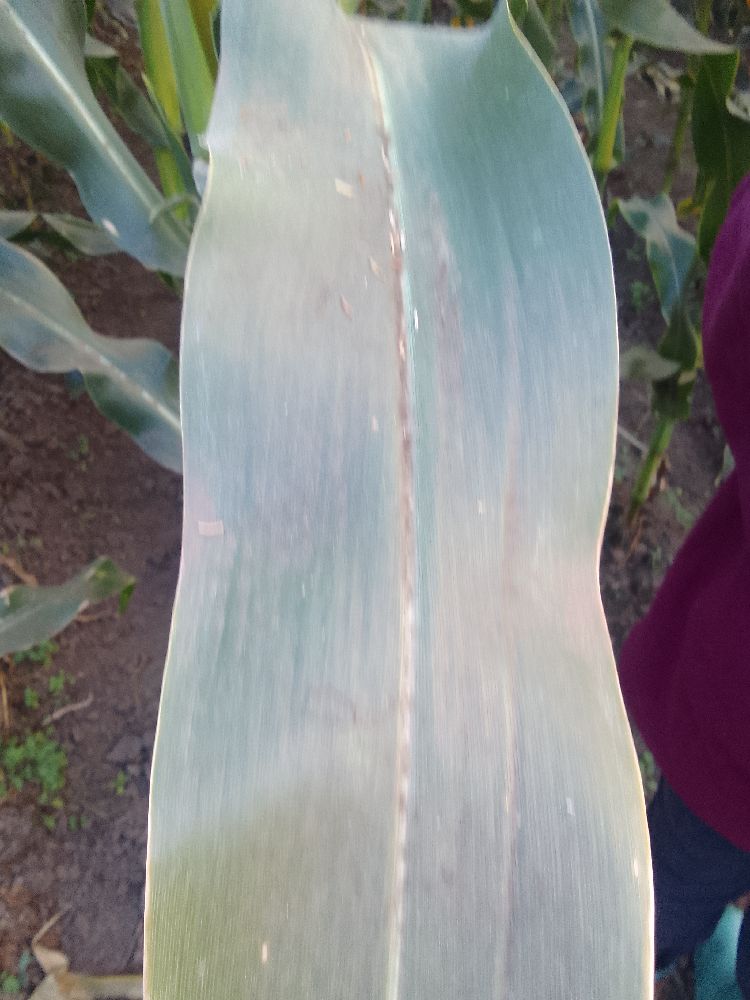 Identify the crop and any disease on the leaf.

maize, healthy
